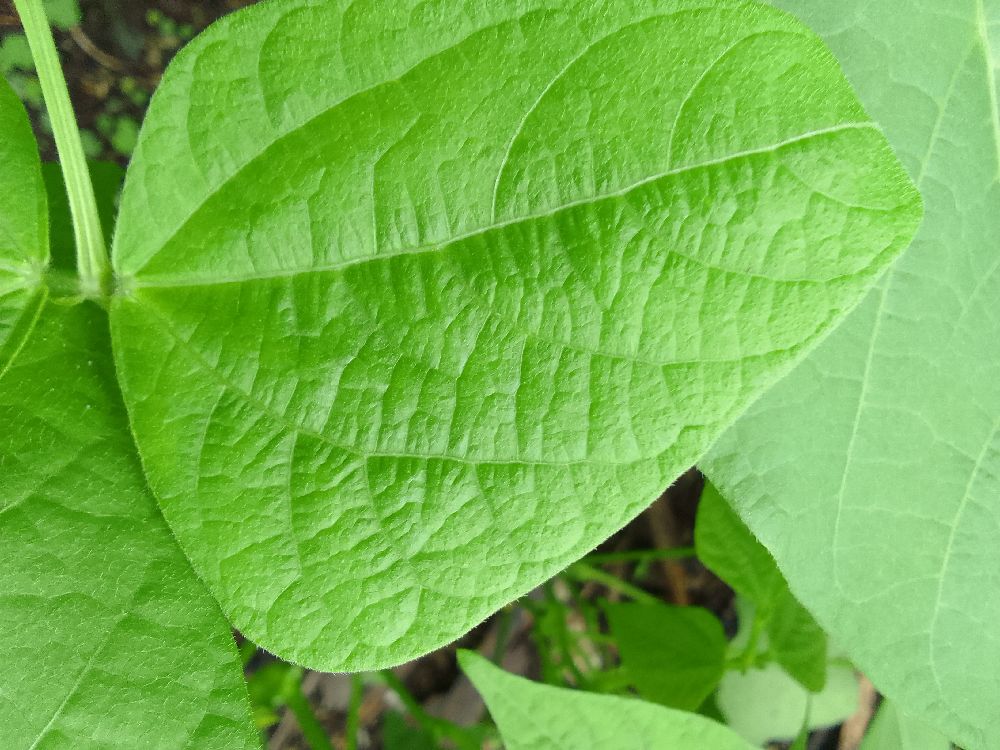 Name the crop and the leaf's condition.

common bean, healthy
